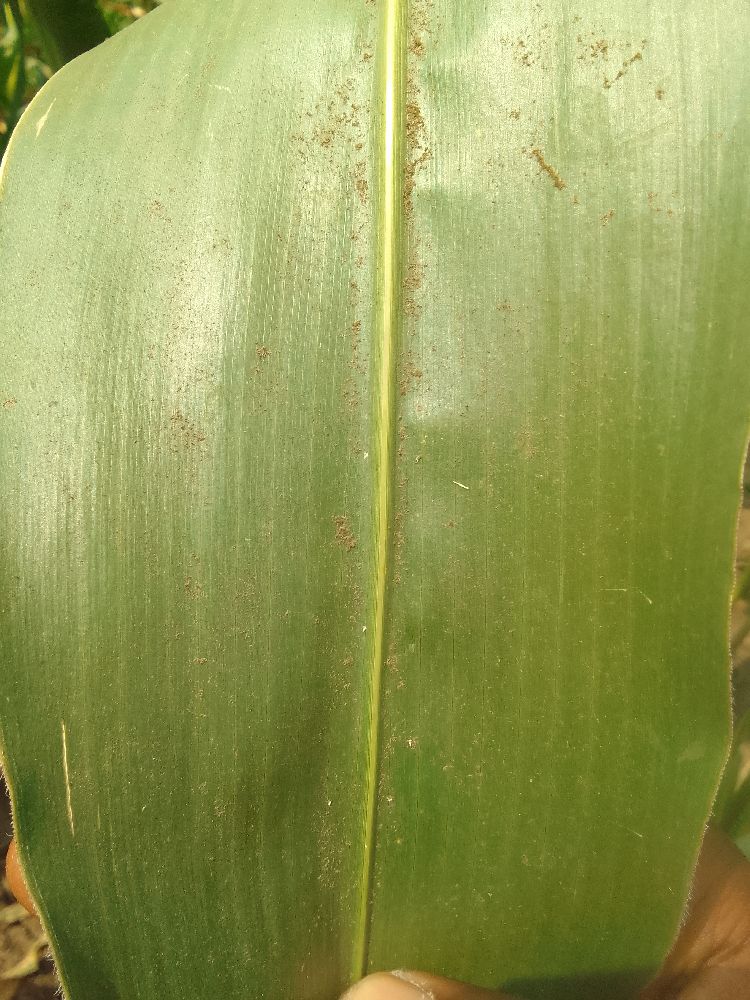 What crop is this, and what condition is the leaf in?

maize, healthy
